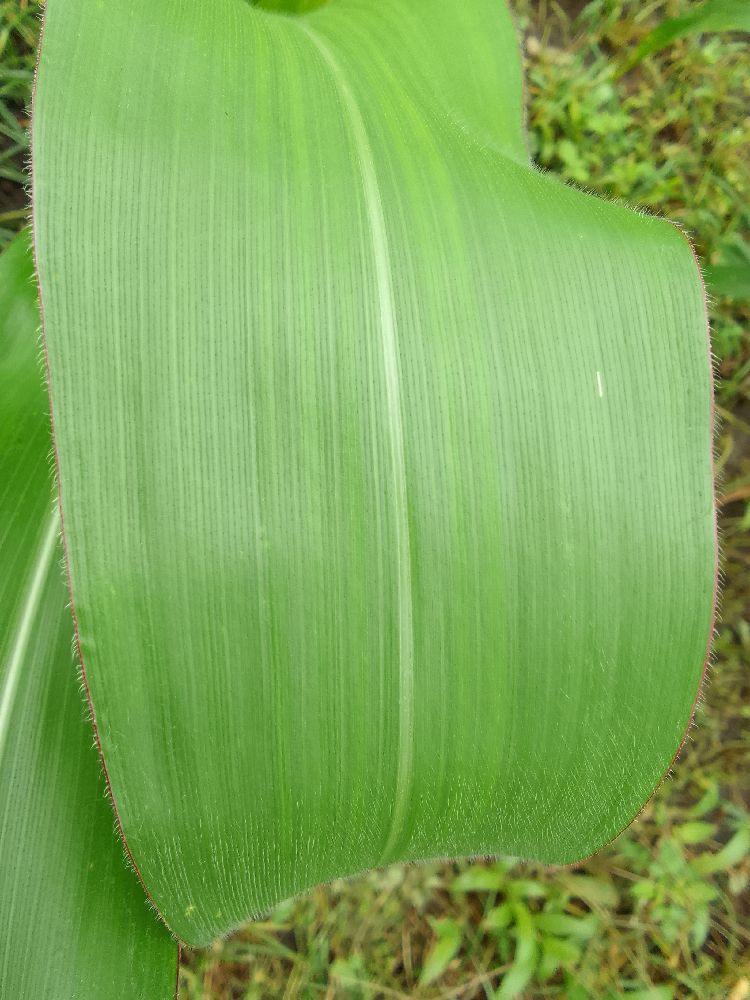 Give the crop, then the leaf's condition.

maize, healthy
